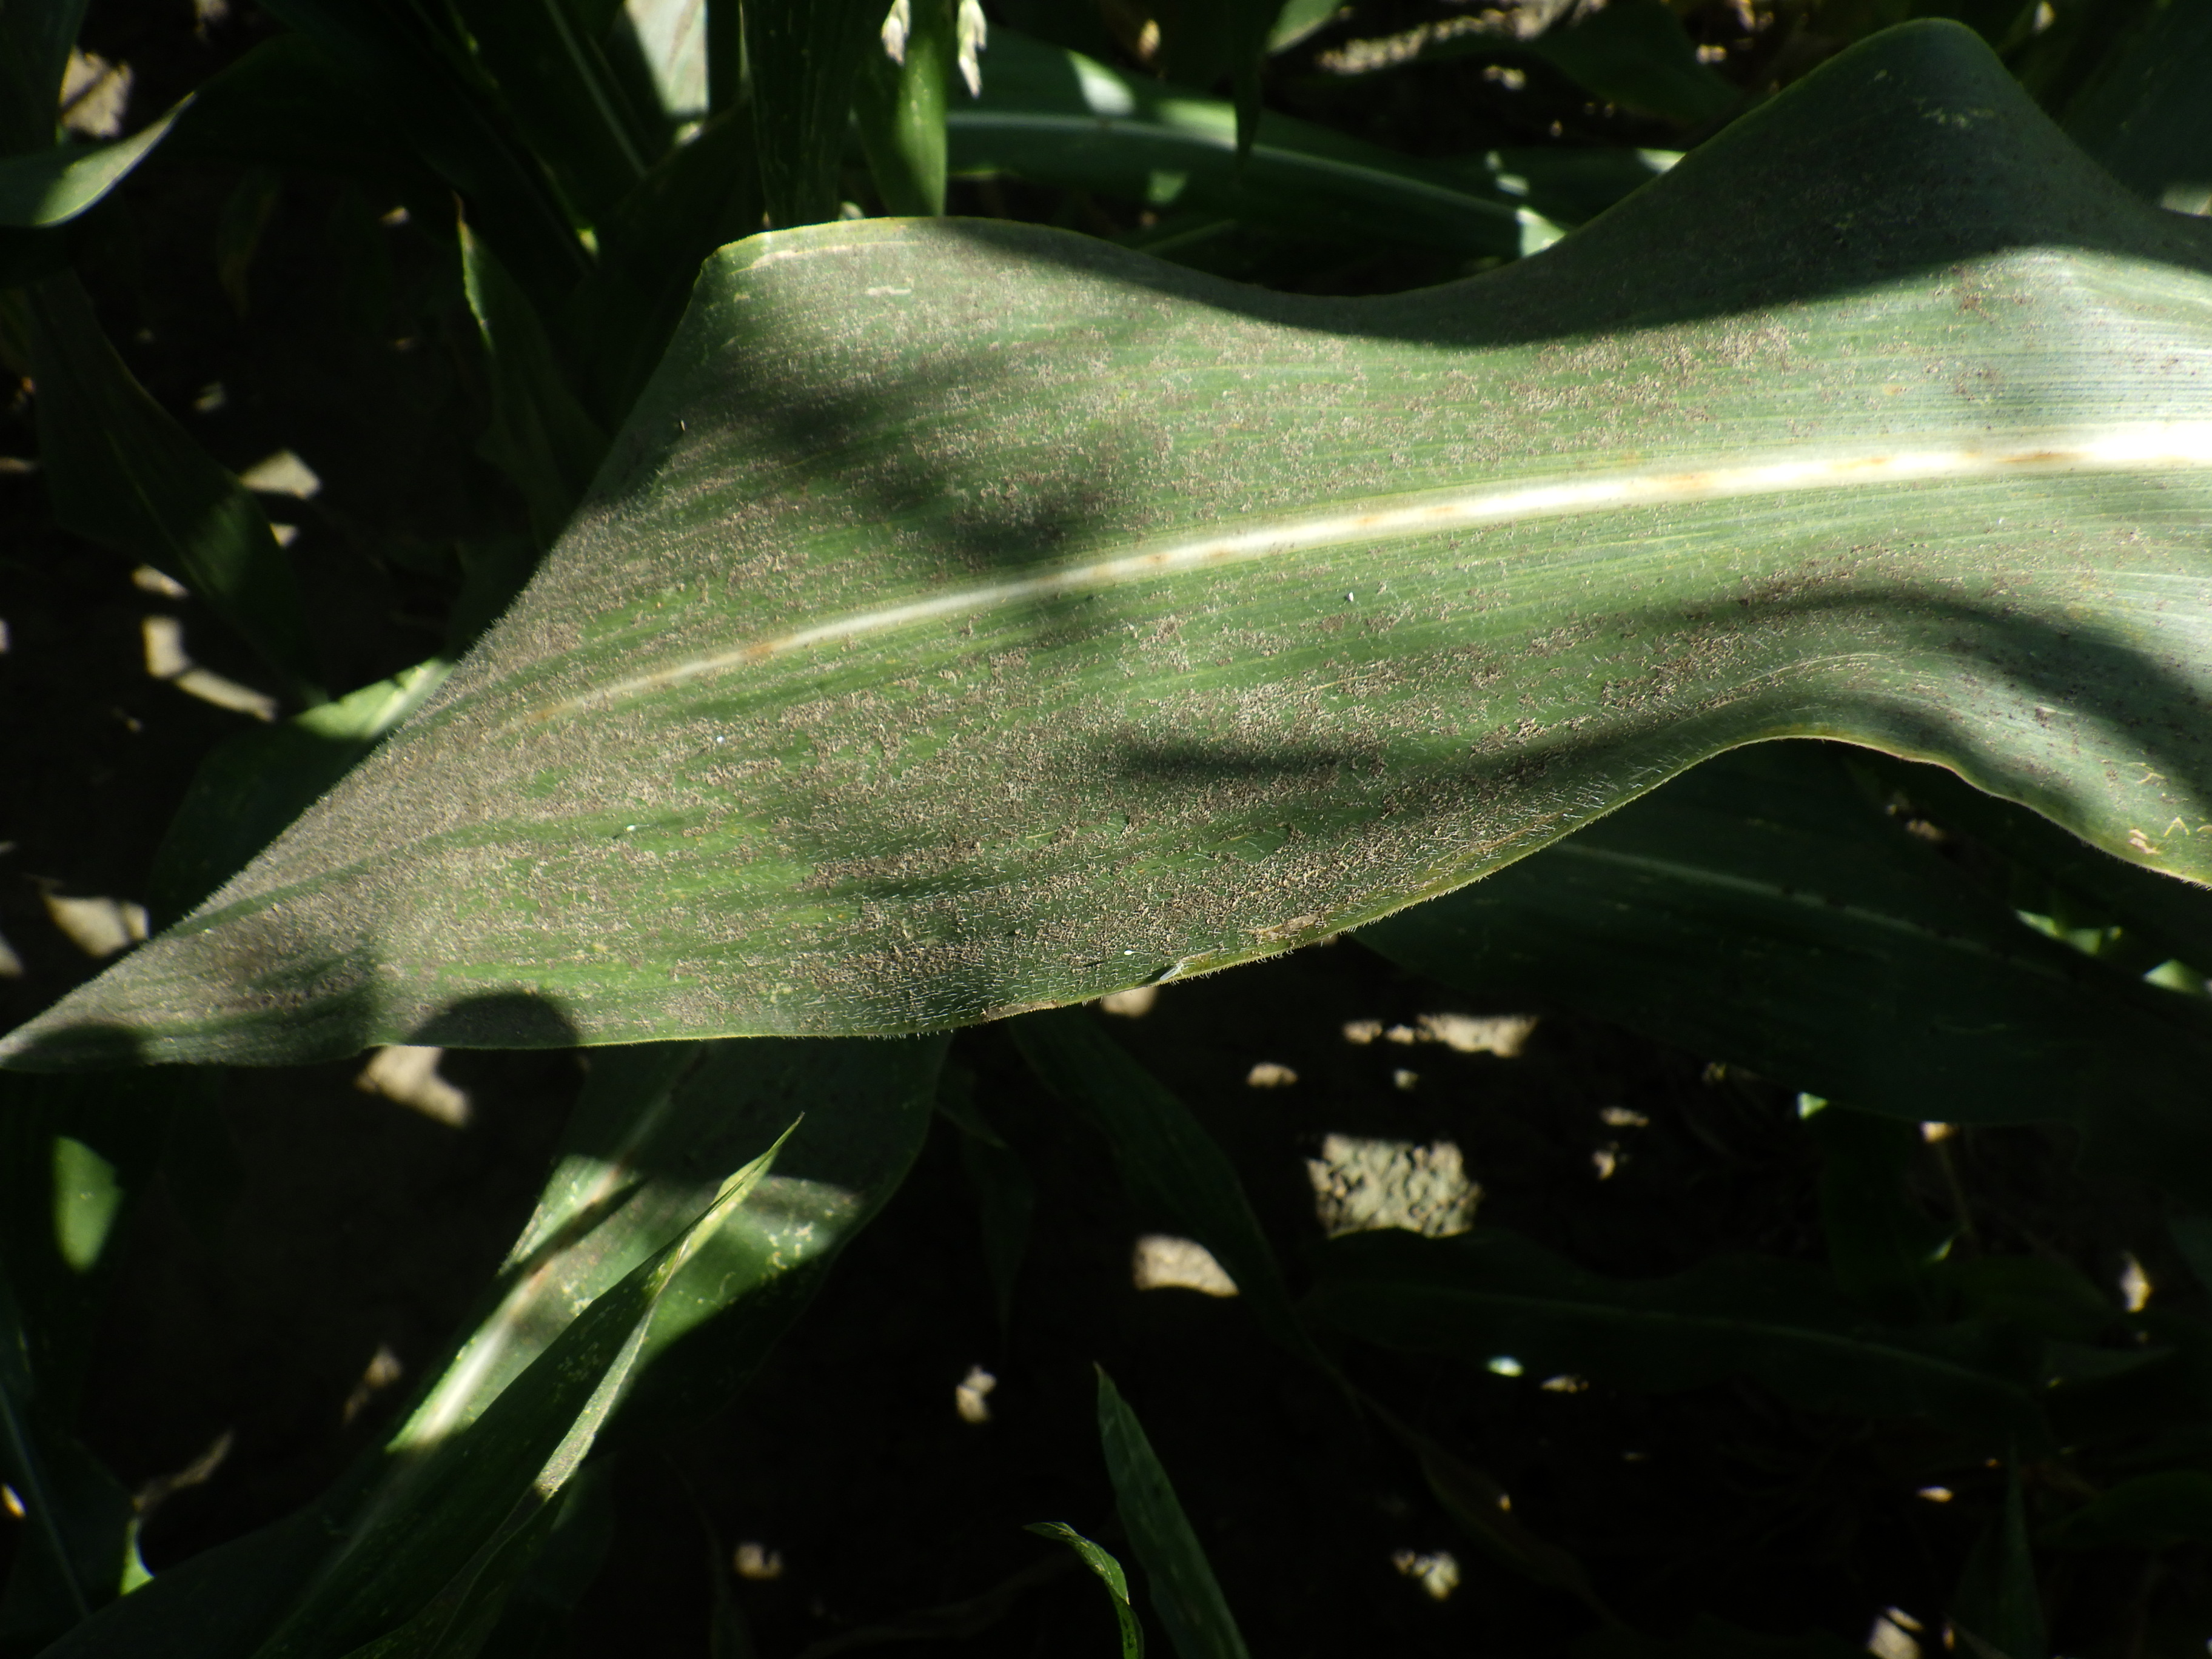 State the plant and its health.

corn, altica, cicadellidae
